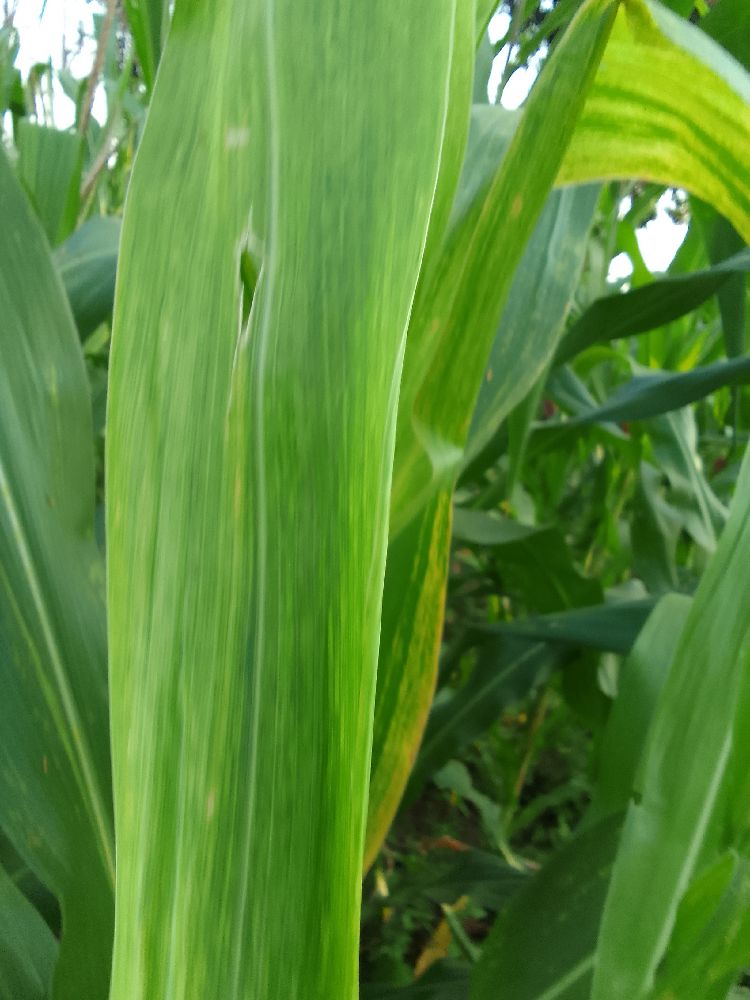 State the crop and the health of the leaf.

maize, maize lethal necrosis
